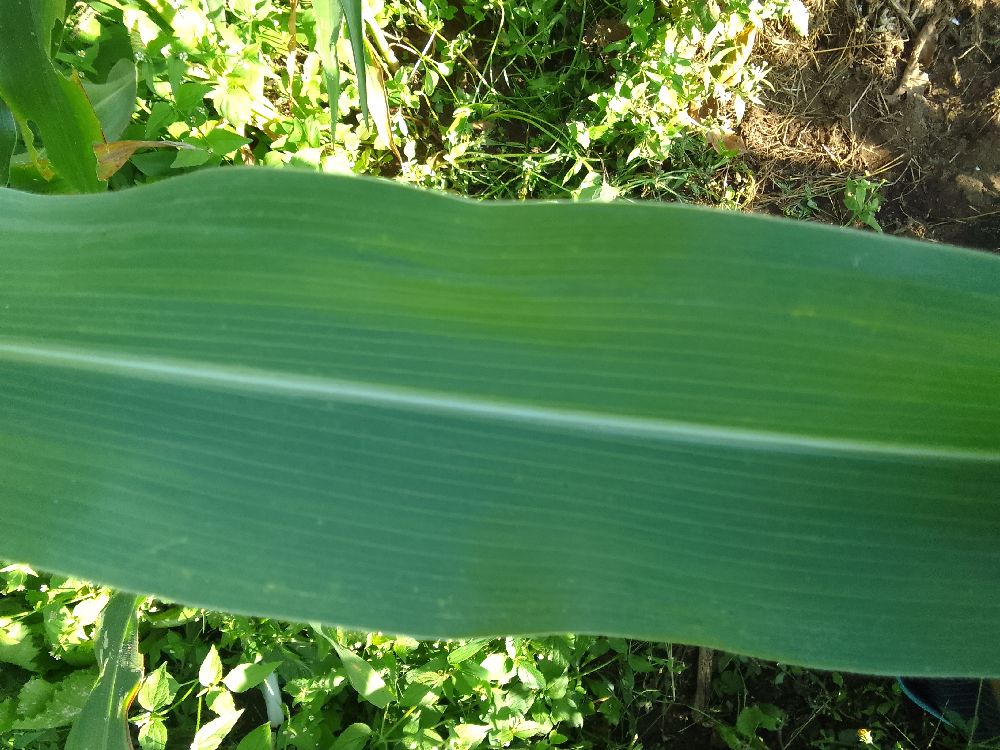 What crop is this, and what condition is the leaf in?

maize, healthy
